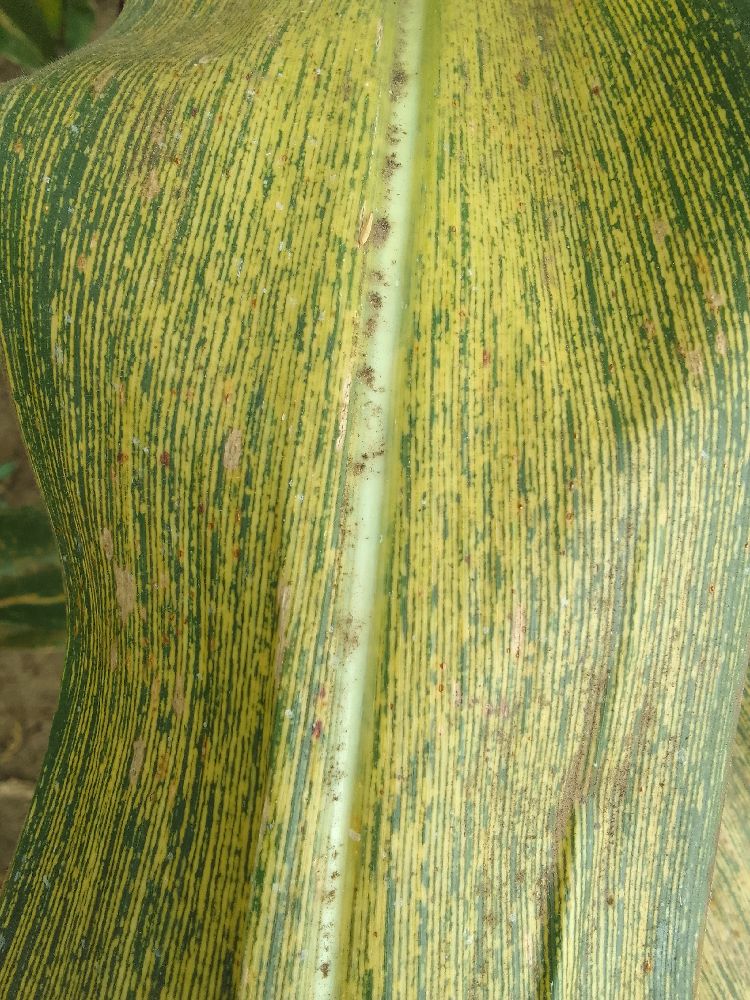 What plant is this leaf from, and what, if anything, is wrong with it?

maize, maize streak virus
